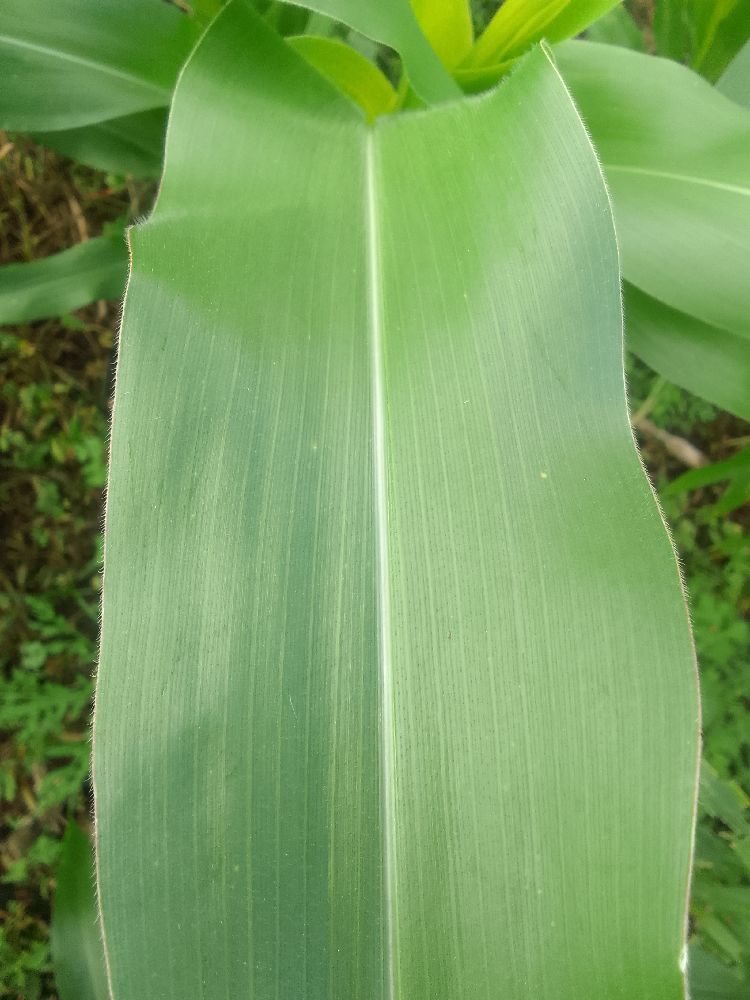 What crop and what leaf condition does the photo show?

maize, healthy
